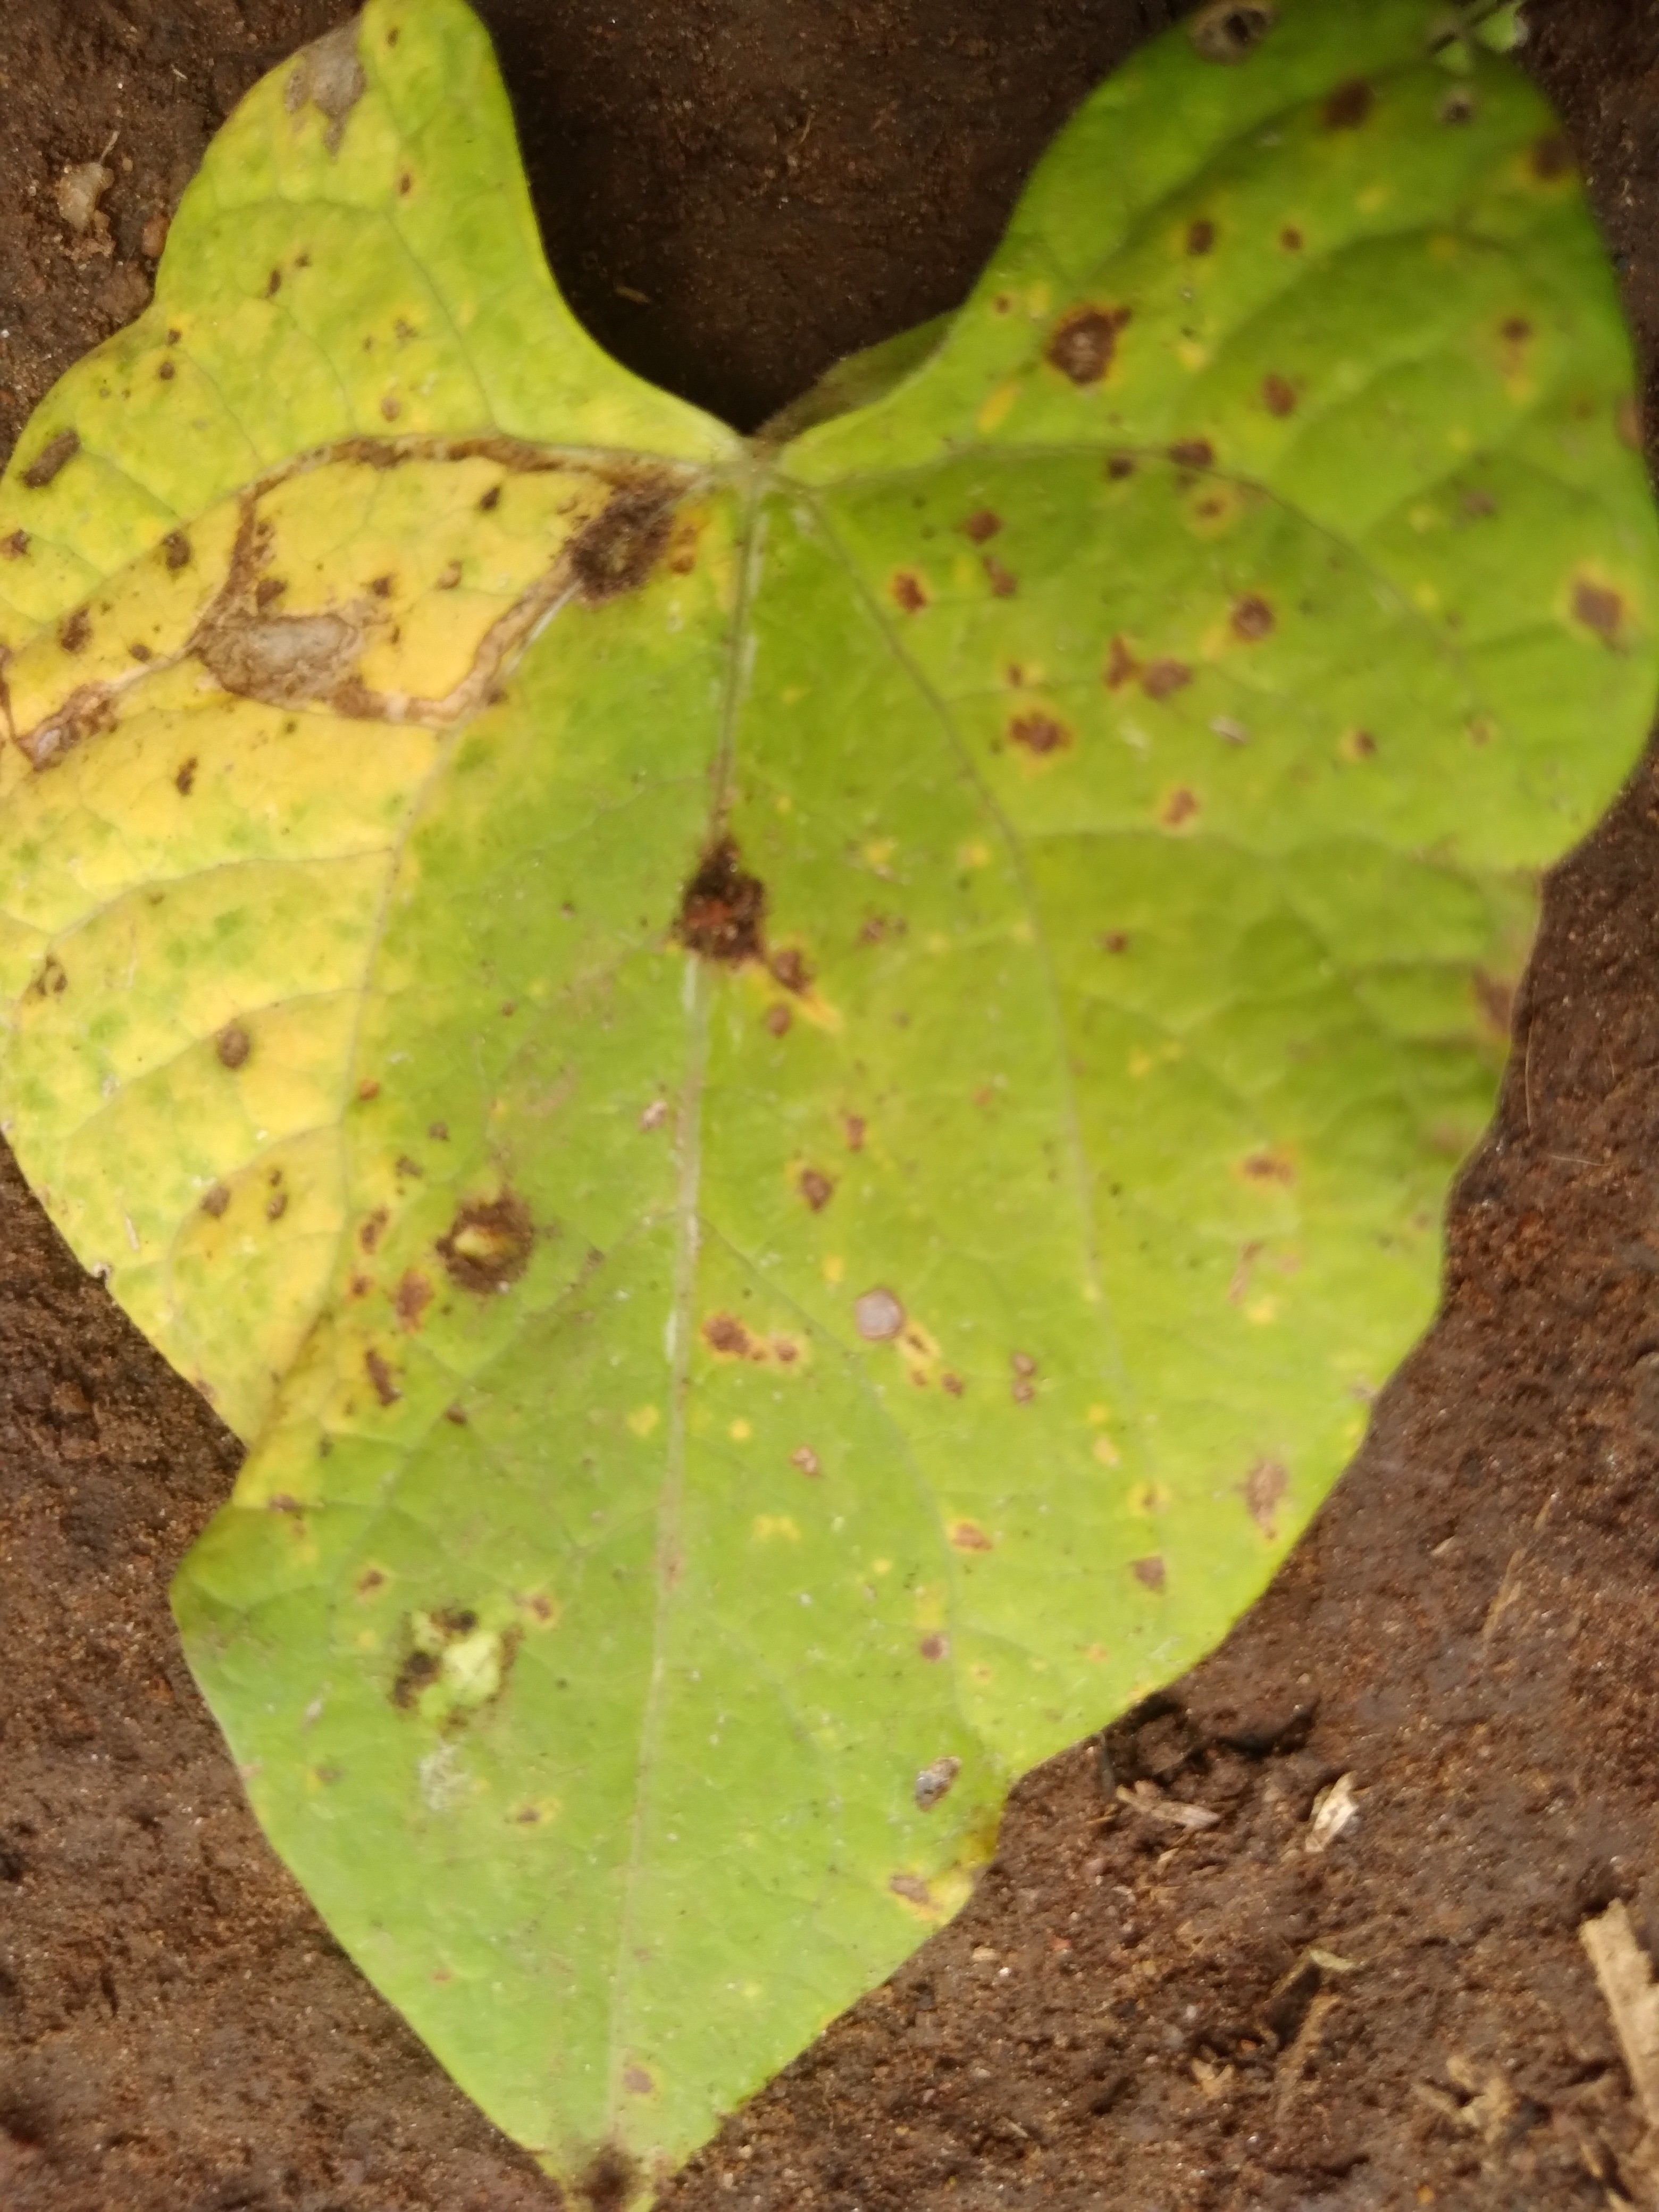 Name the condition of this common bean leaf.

rust
